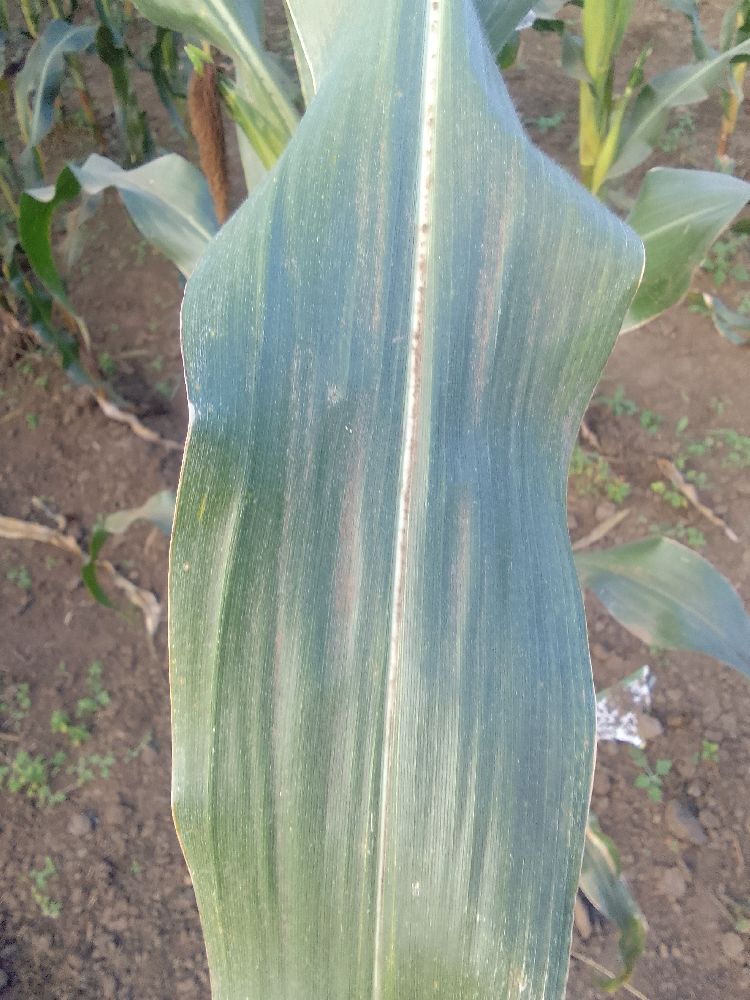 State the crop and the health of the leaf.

maize, healthy
